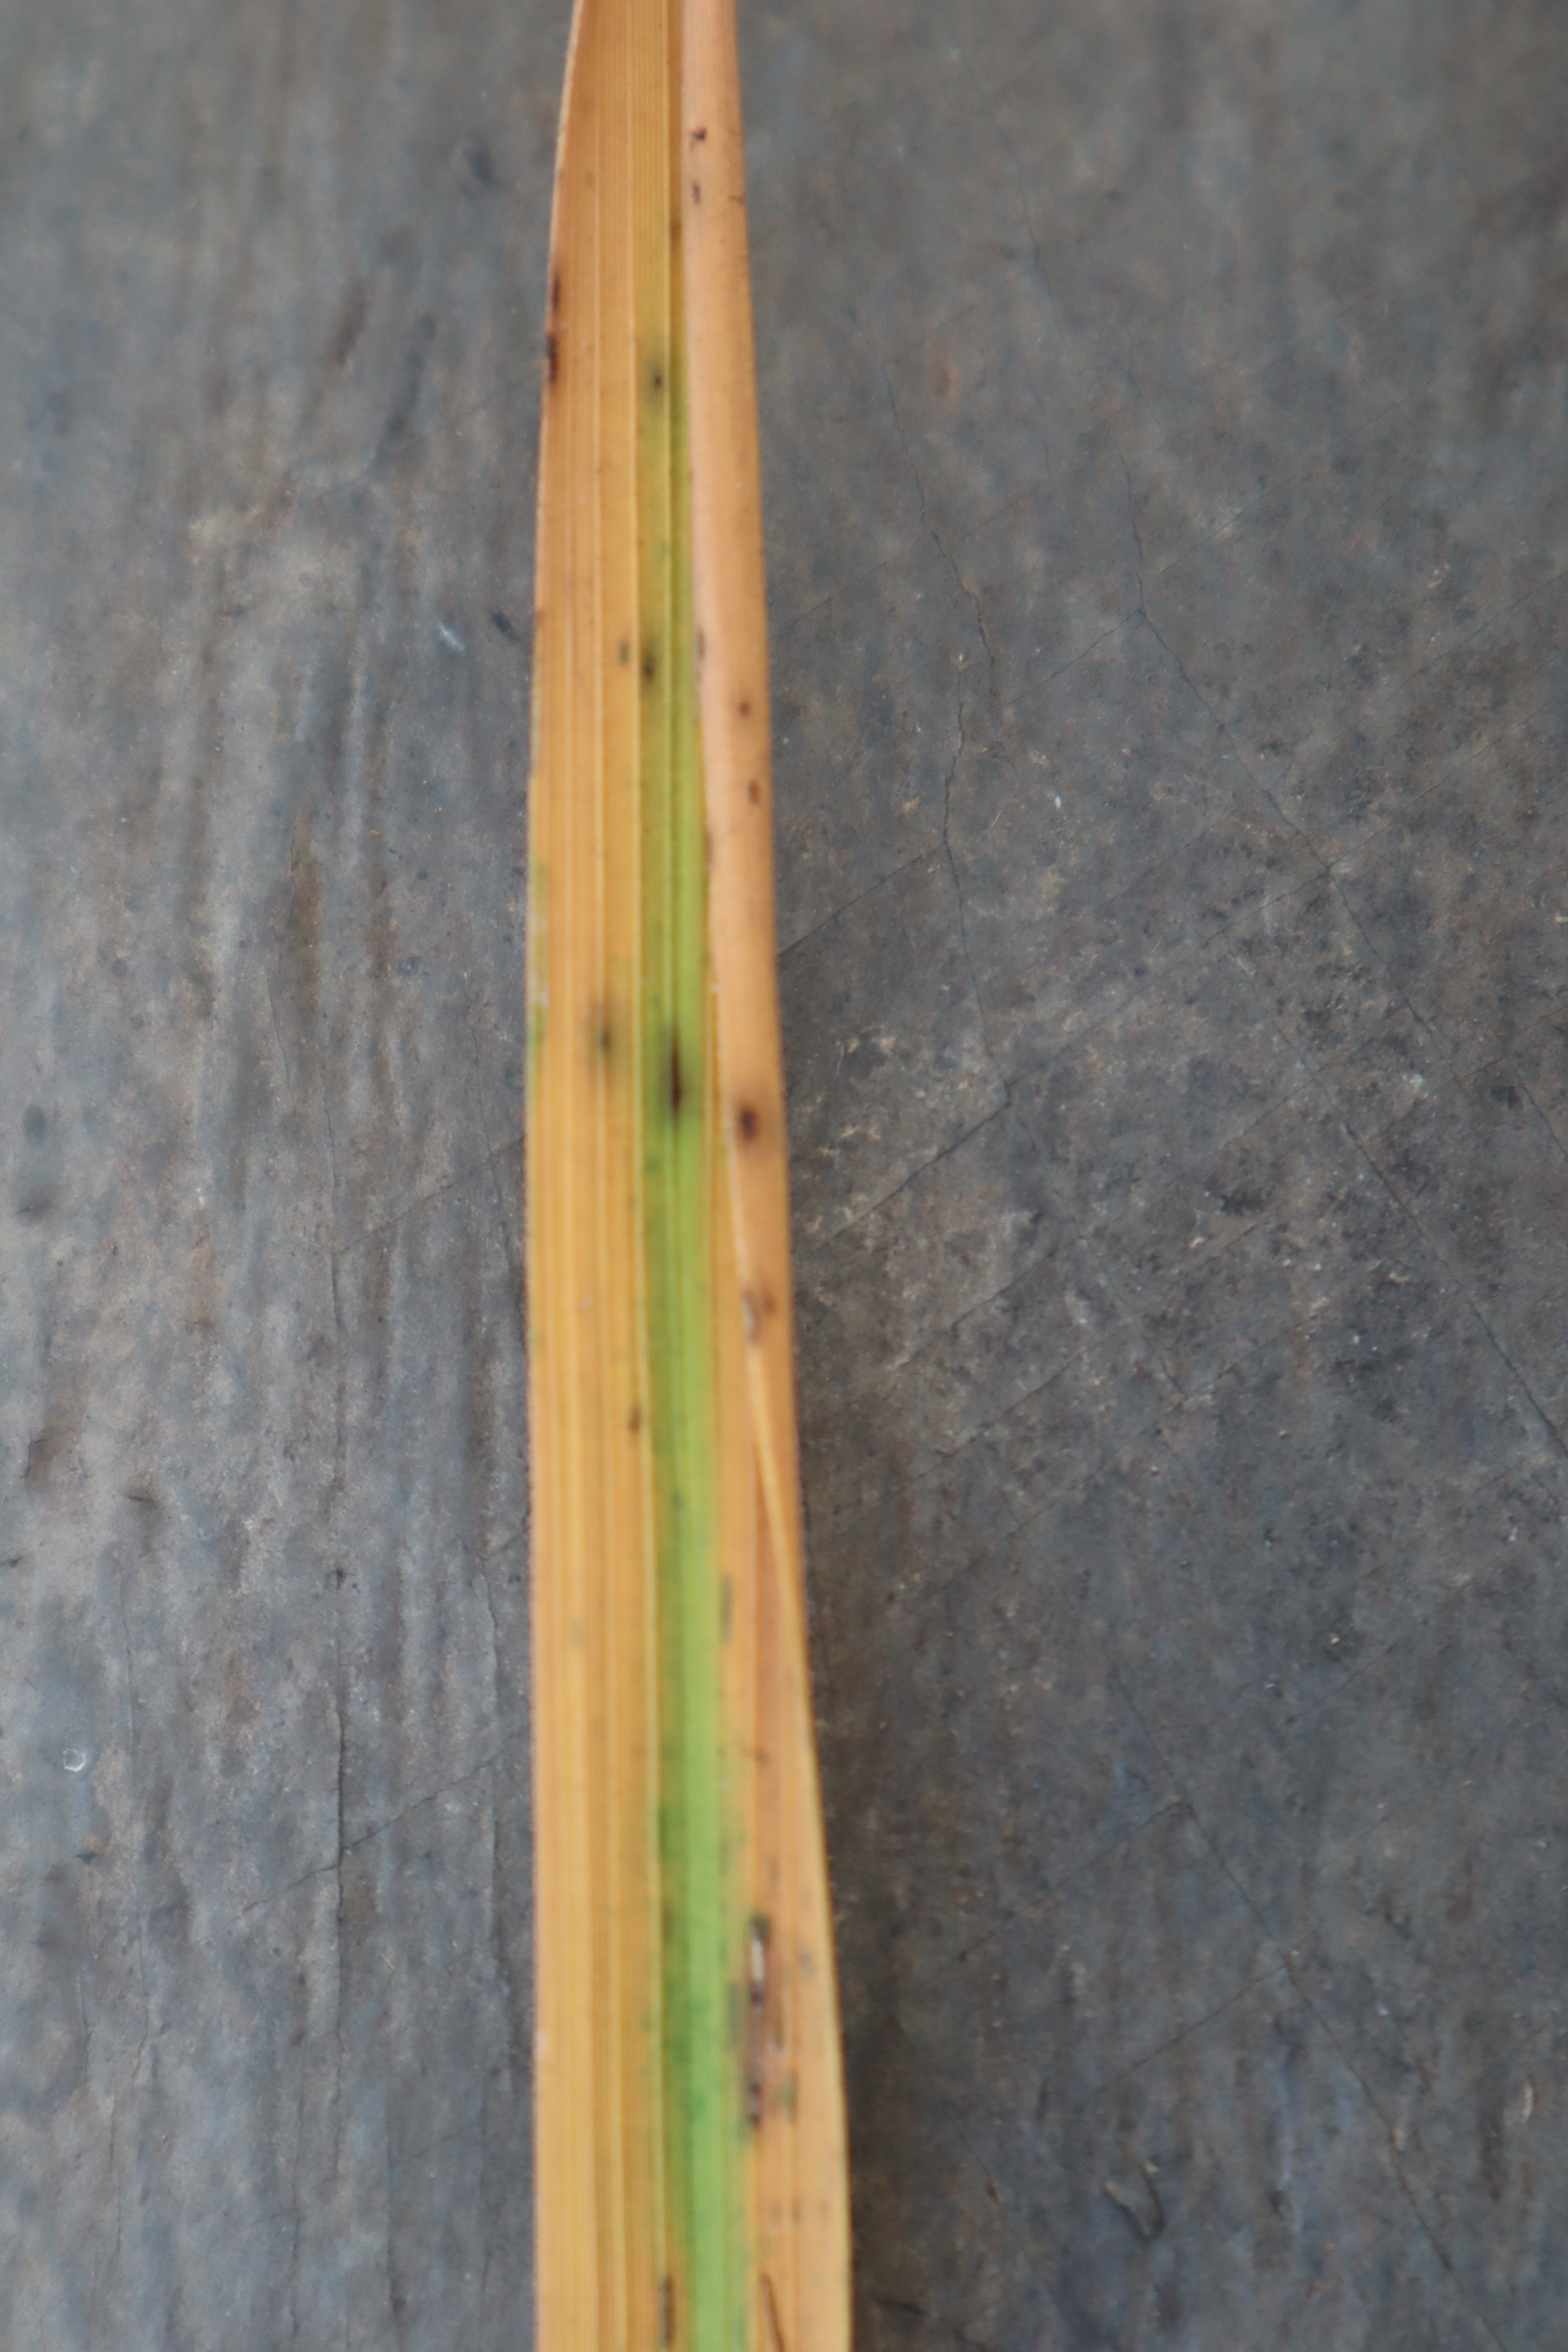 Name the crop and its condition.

rice, tungro virus disease
